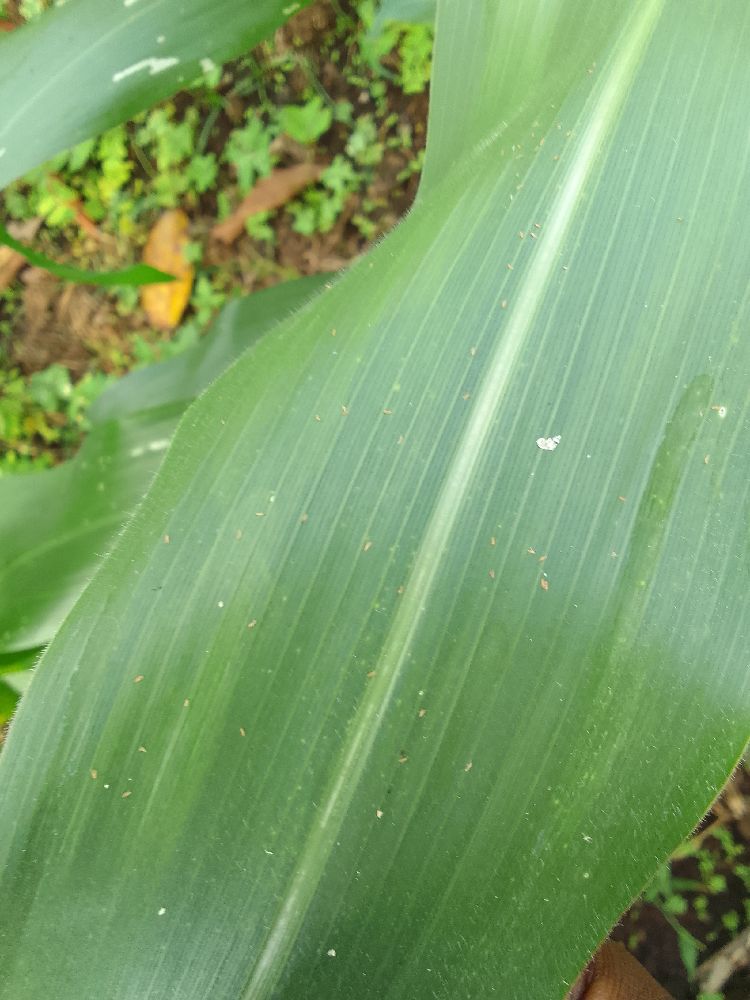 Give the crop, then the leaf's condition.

maize, healthy
